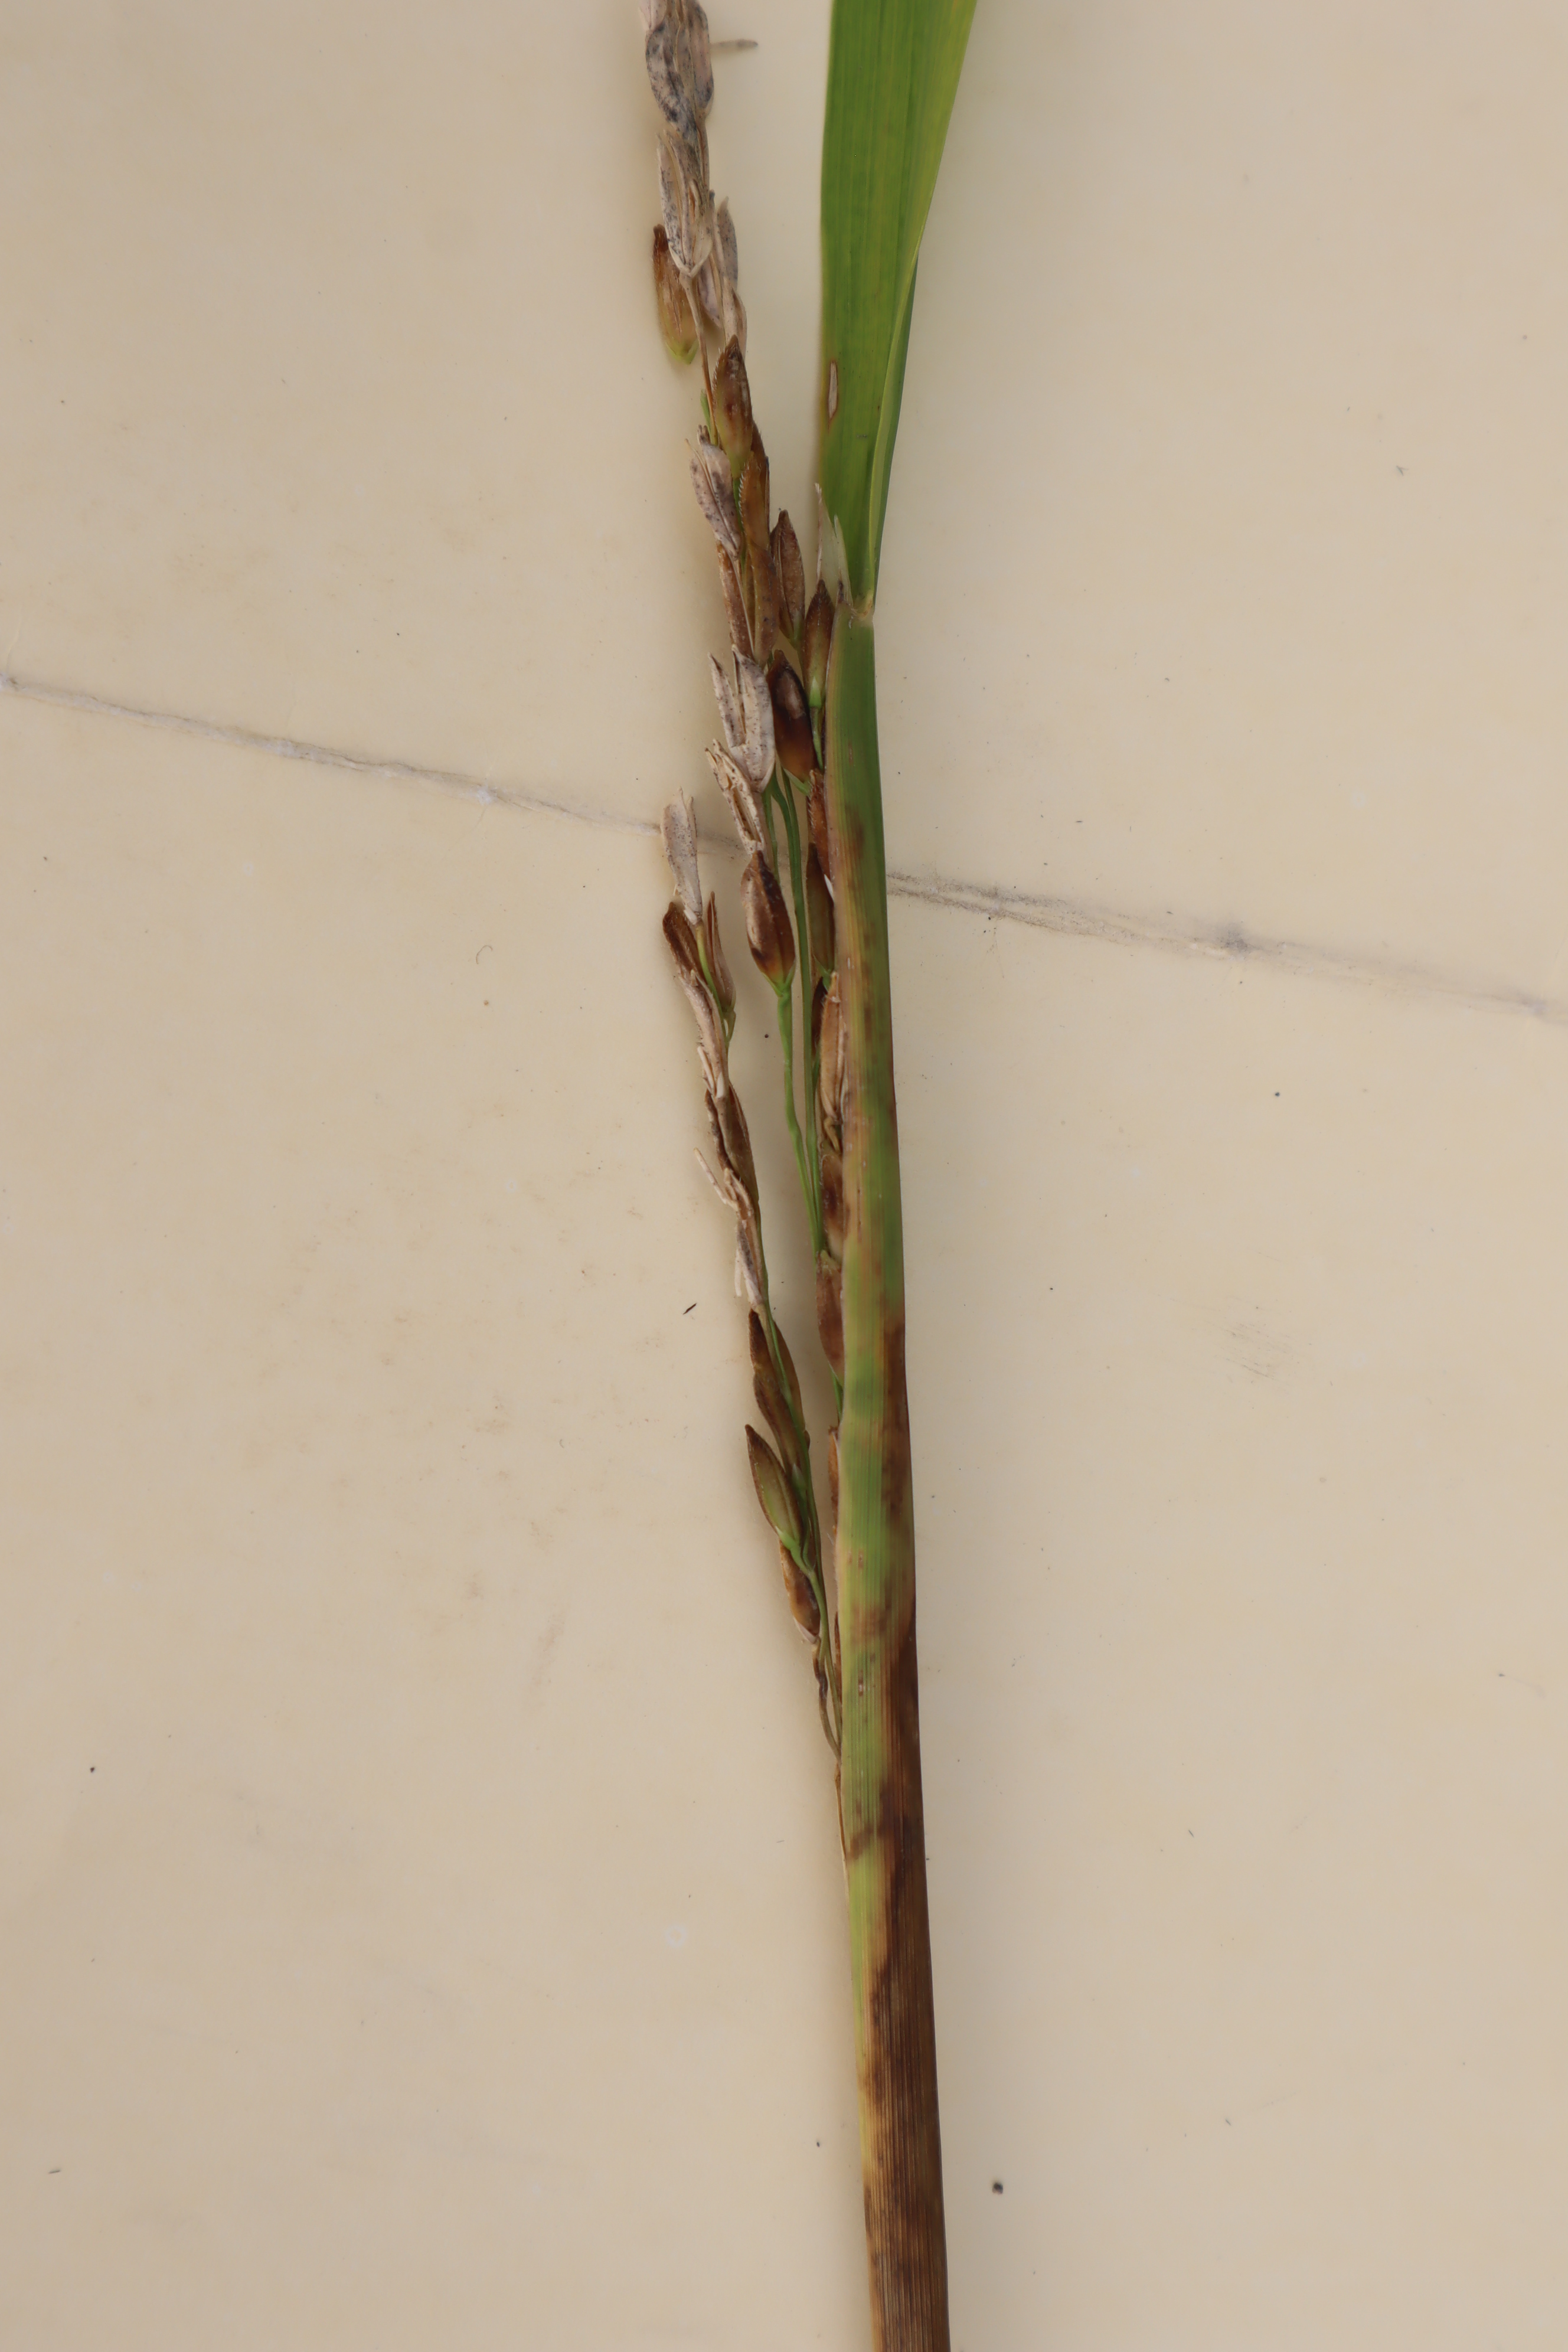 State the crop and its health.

rice, sarocladium oryzae
